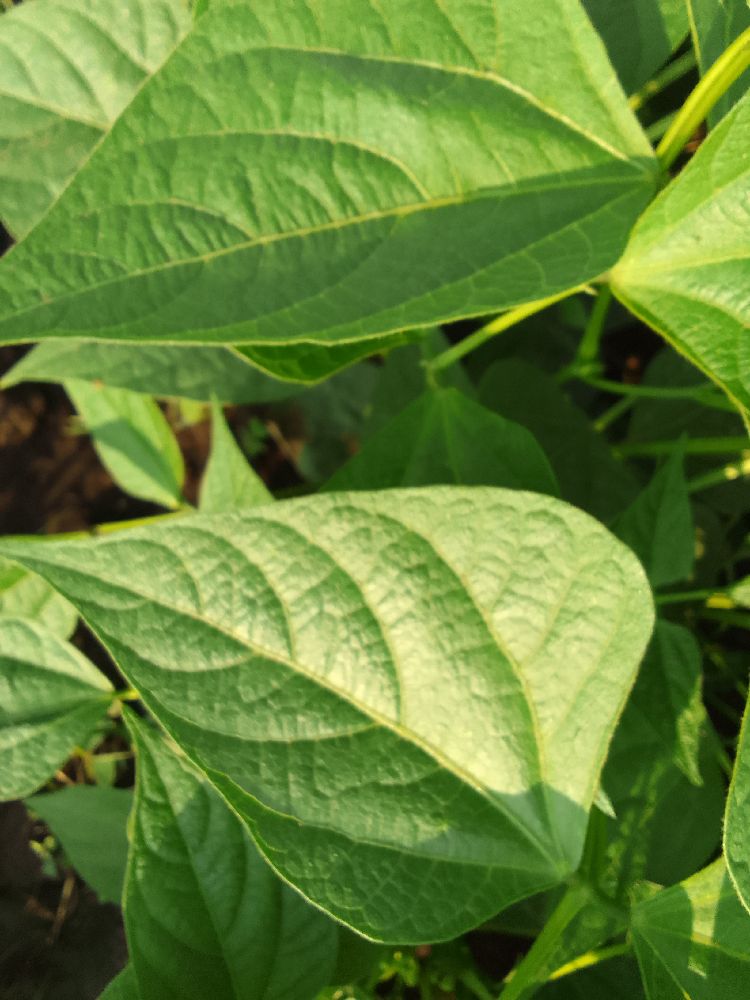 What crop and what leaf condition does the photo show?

common bean, healthy
